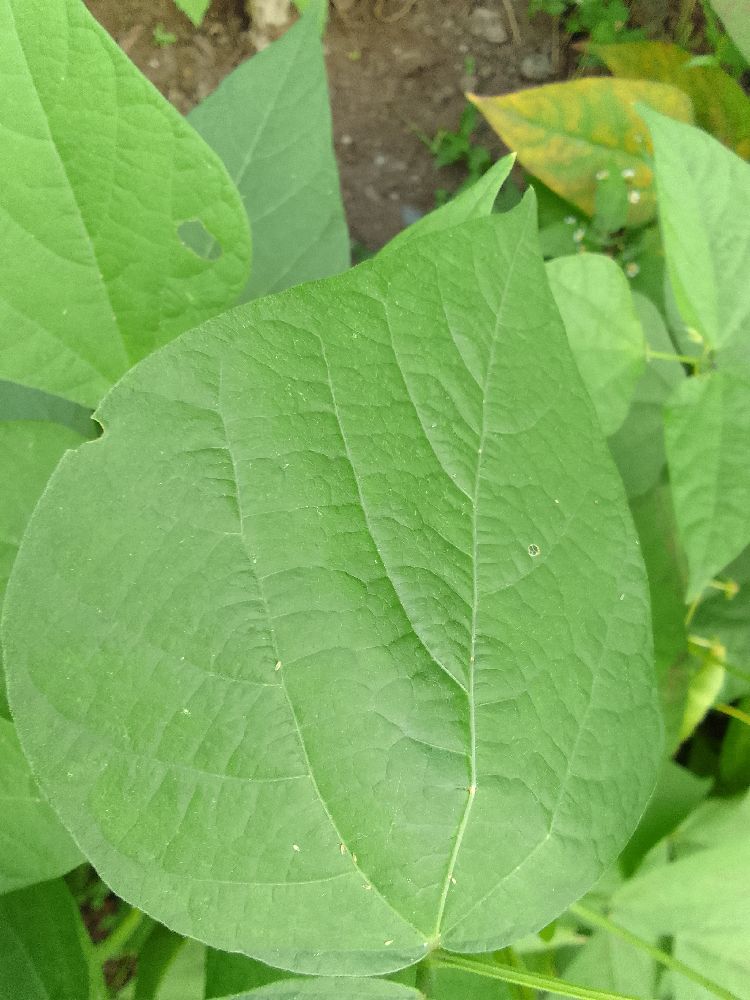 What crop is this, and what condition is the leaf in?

common bean, healthy
